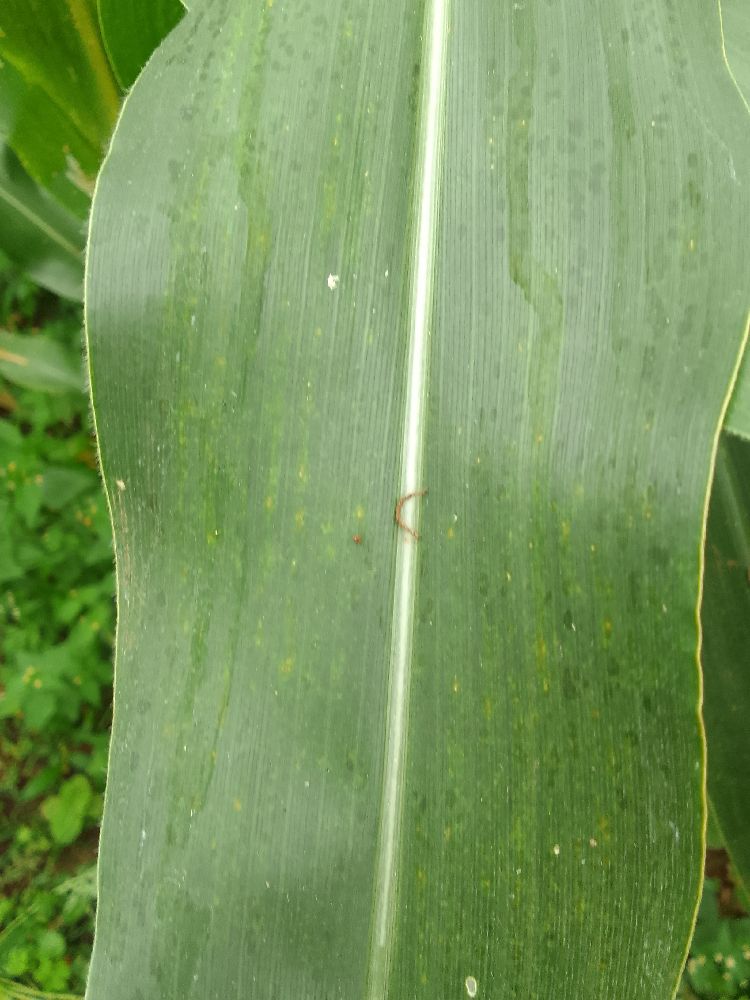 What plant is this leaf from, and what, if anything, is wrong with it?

maize, healthy
